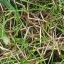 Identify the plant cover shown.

grass
